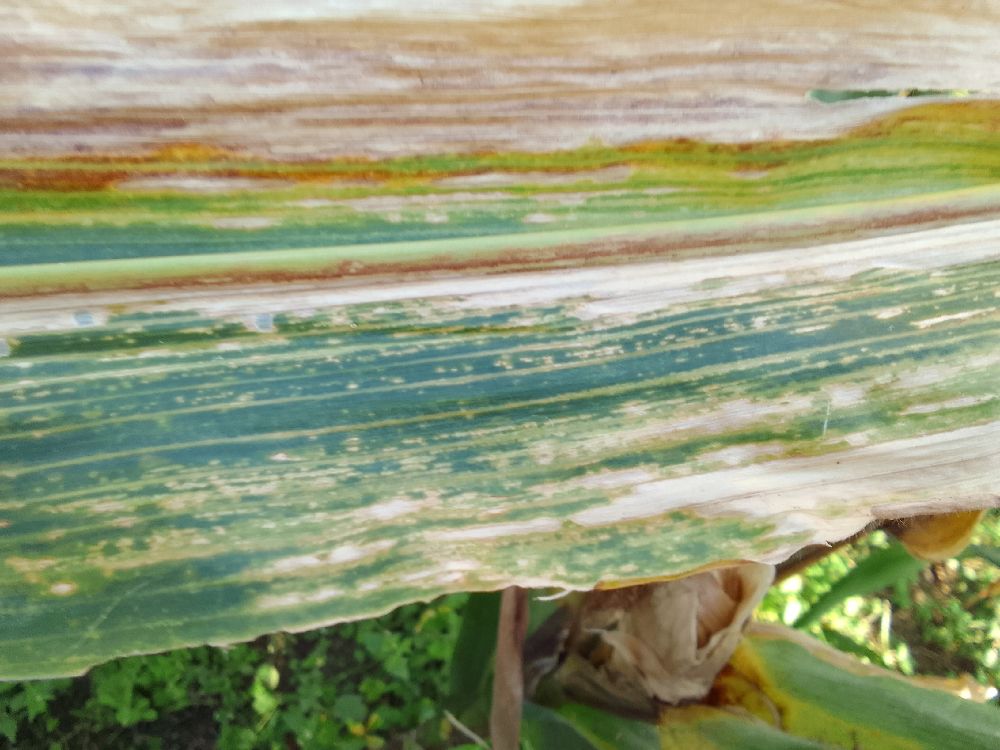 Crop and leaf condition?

maize, maize lethal necrosis
